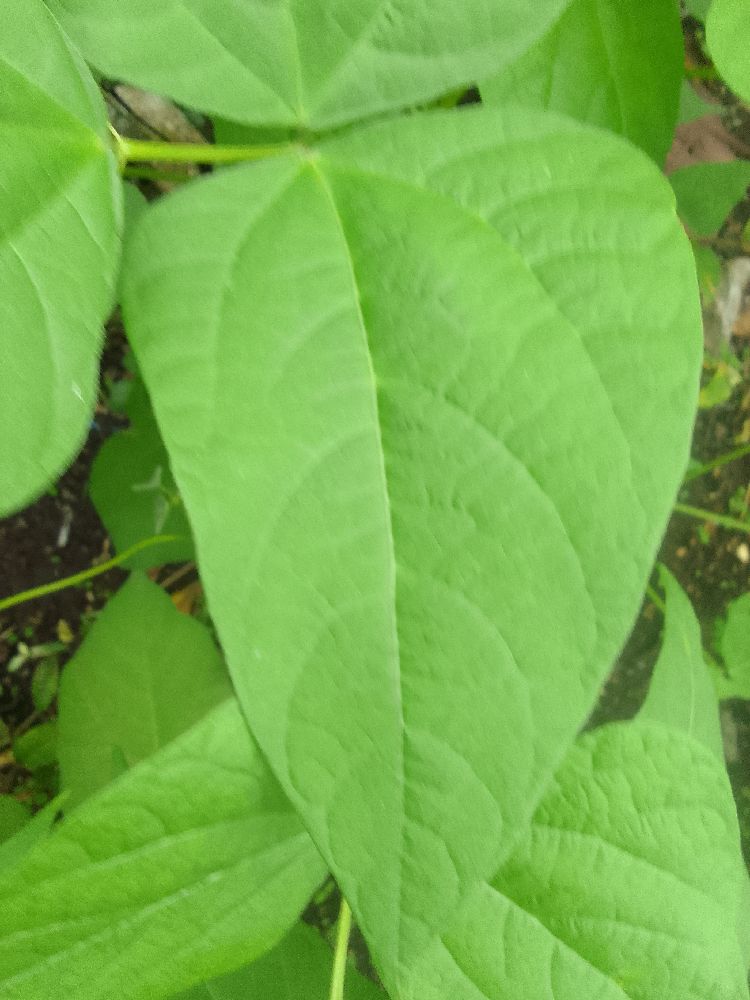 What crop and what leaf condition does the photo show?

common bean, healthy
